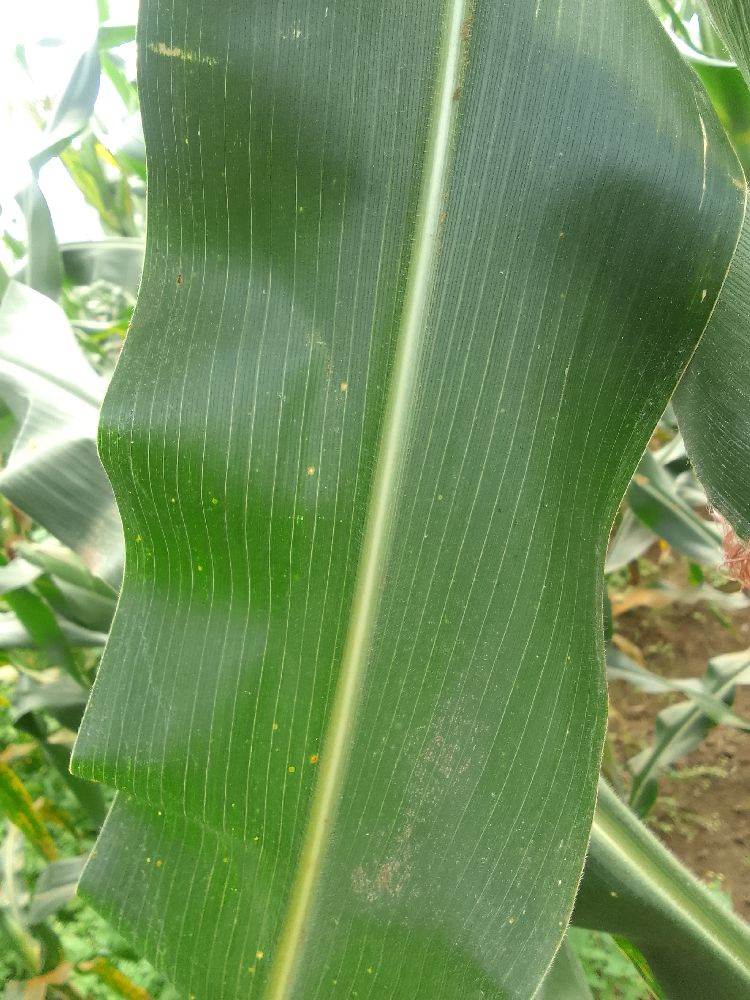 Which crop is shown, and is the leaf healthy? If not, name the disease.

maize, healthy
